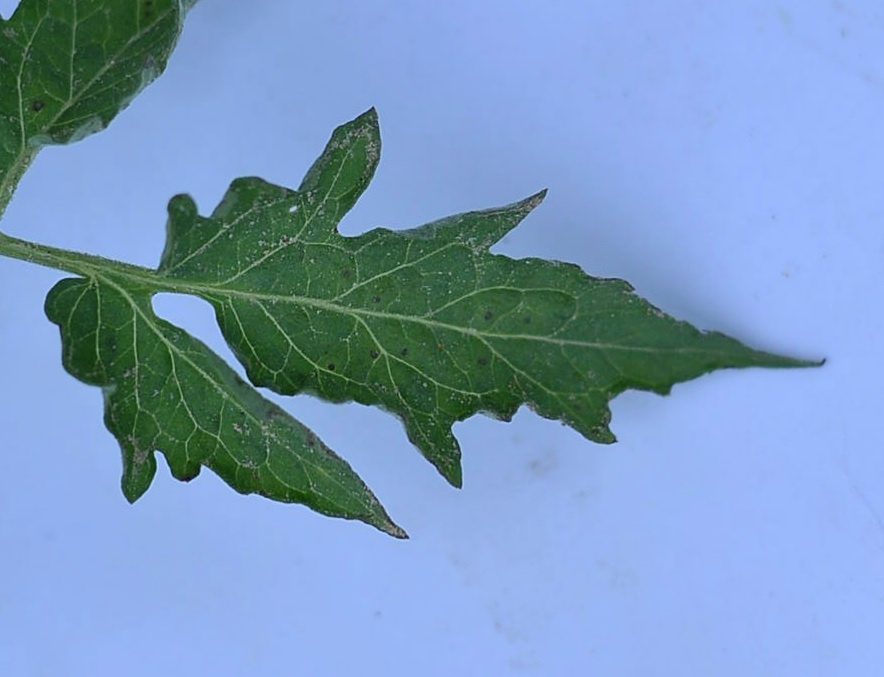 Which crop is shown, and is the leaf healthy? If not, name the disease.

tomato, infected
